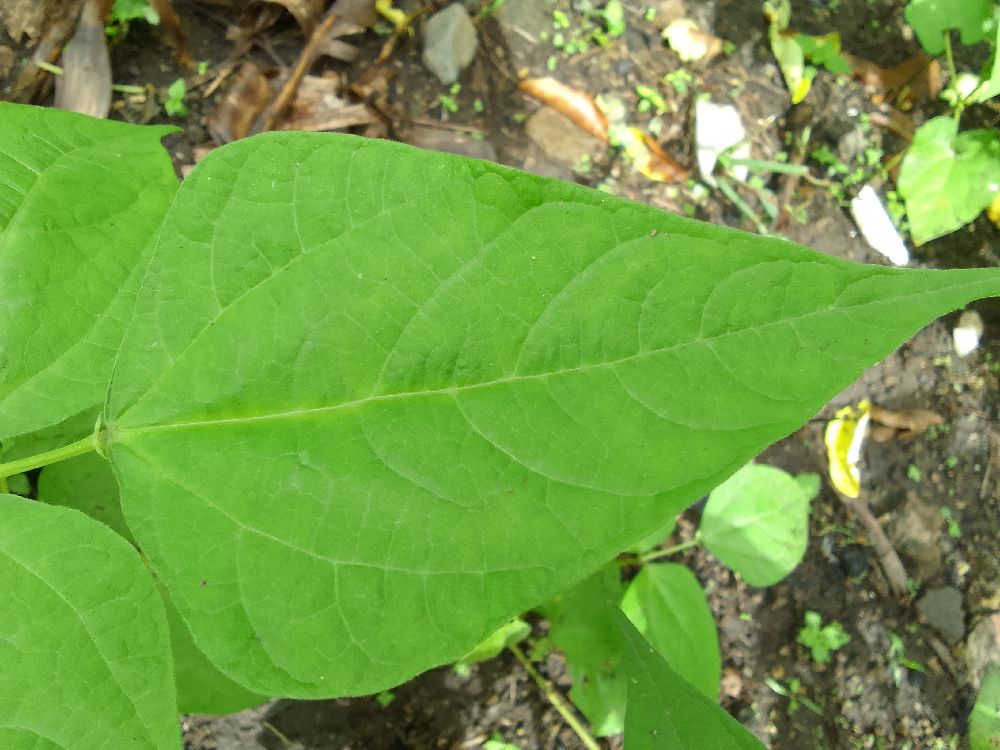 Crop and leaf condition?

common bean, healthy
